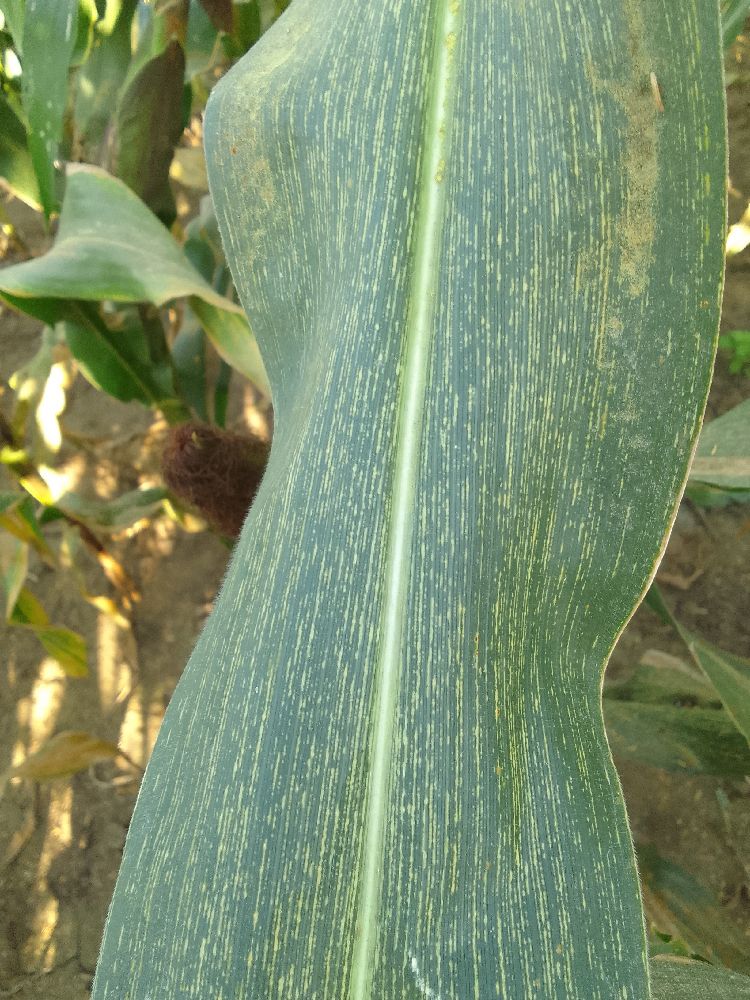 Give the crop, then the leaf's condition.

maize, maize streak virus
